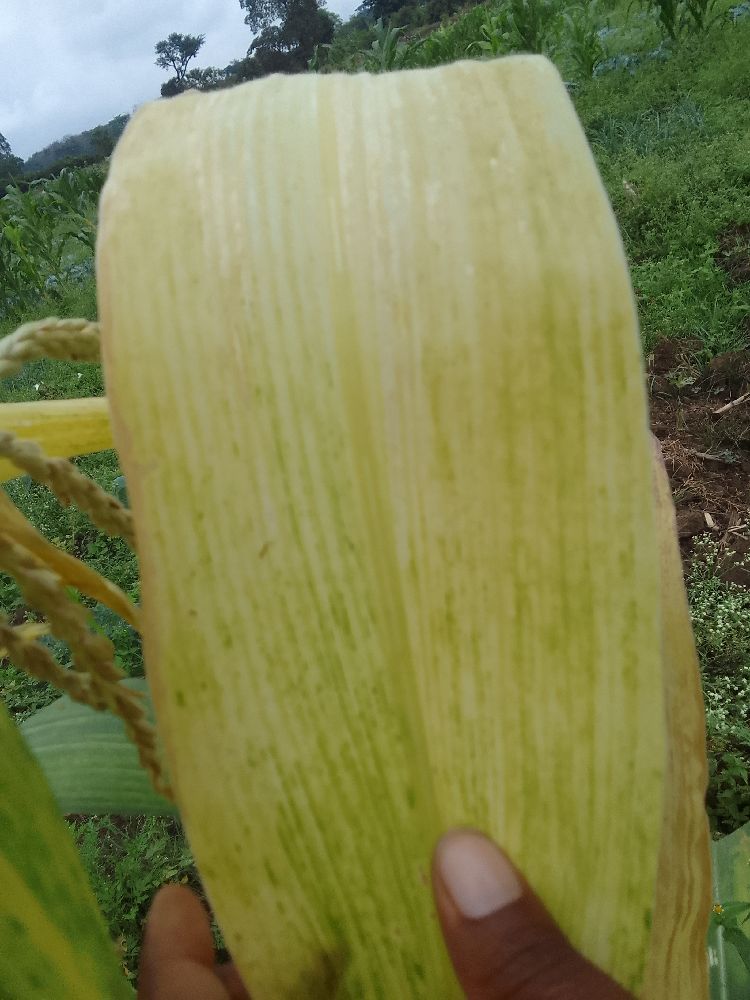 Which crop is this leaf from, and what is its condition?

maize, maize lethal necrosis
